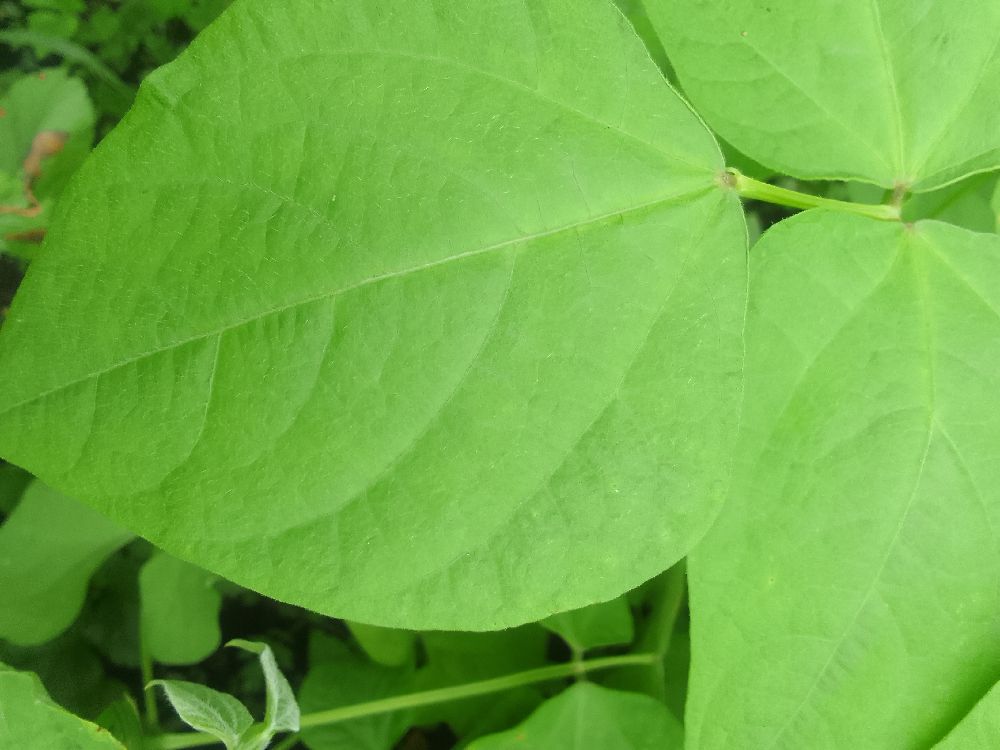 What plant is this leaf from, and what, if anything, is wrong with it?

common bean, healthy
